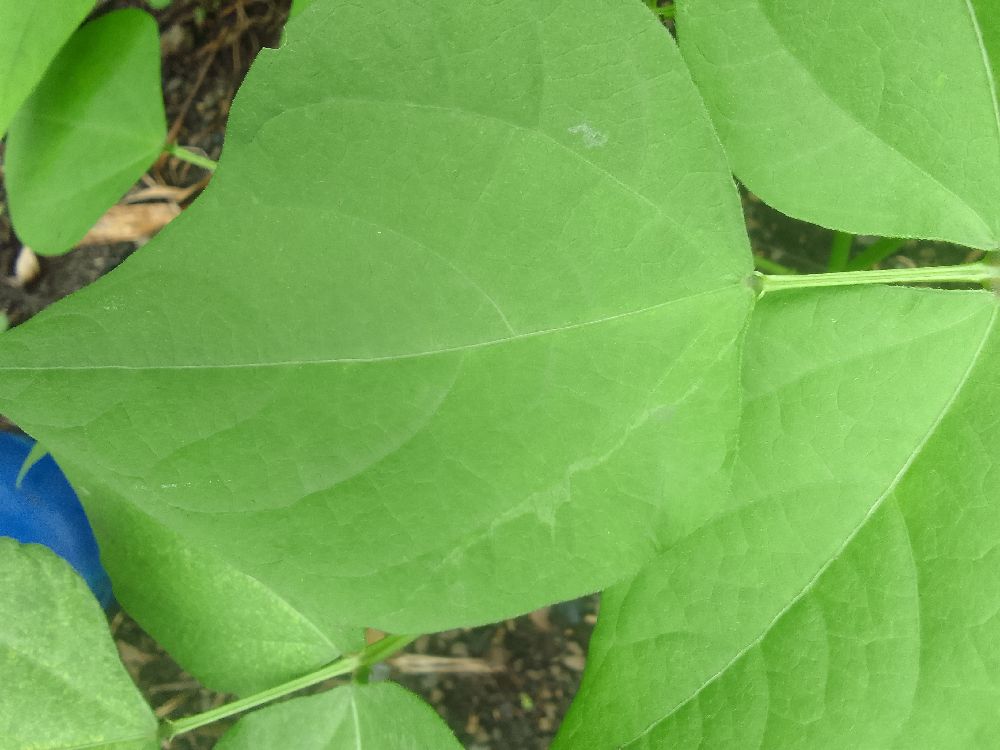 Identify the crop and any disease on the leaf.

common bean, healthy
